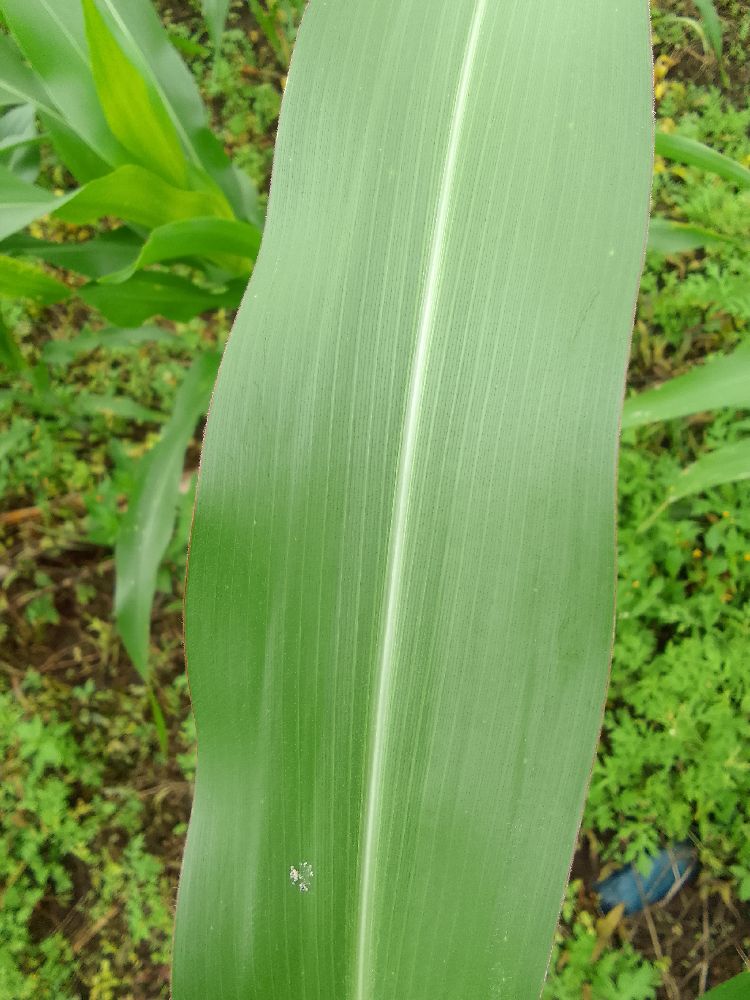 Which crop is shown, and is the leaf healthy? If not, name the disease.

maize, healthy
